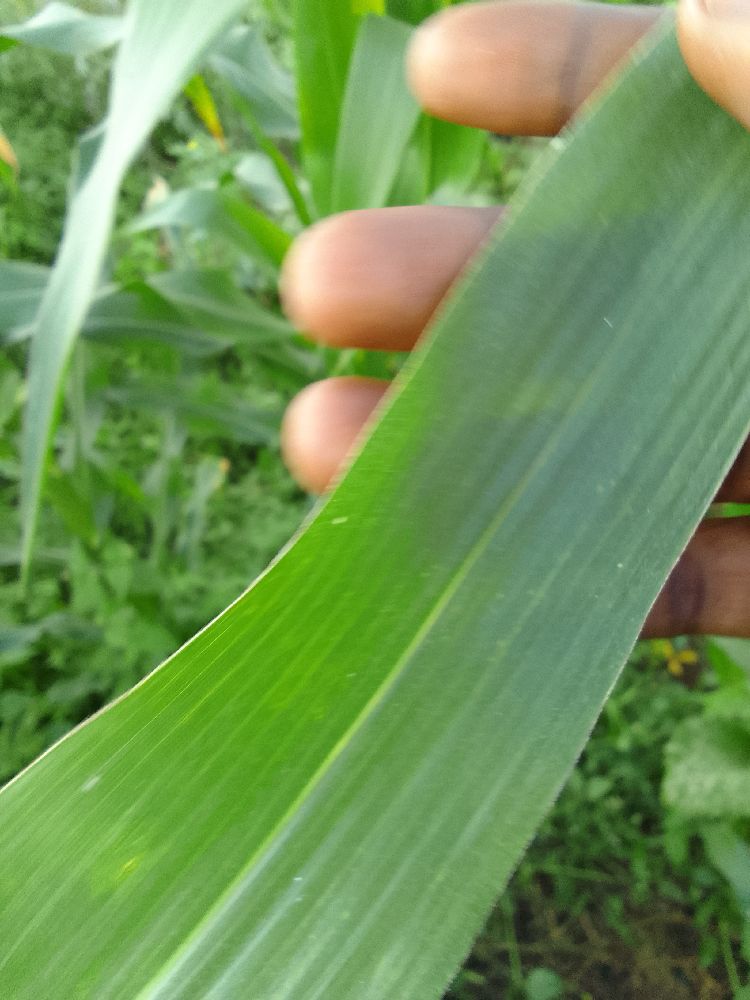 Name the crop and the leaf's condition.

maize, healthy
